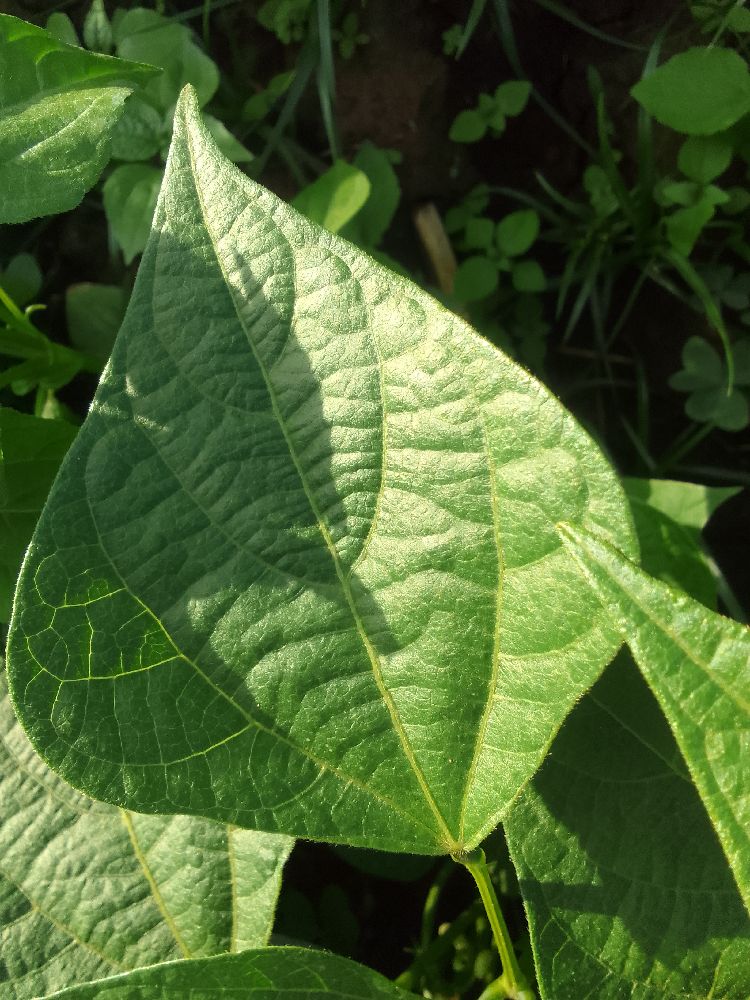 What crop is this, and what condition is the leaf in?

common bean, healthy
